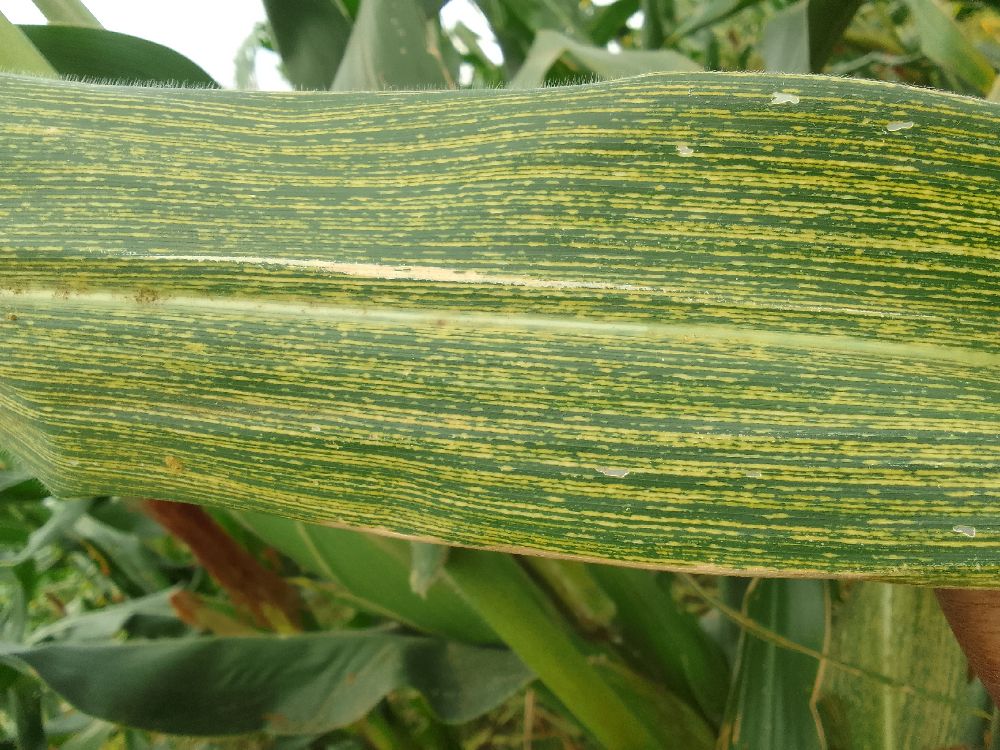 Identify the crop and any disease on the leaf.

maize, maize streak virus
